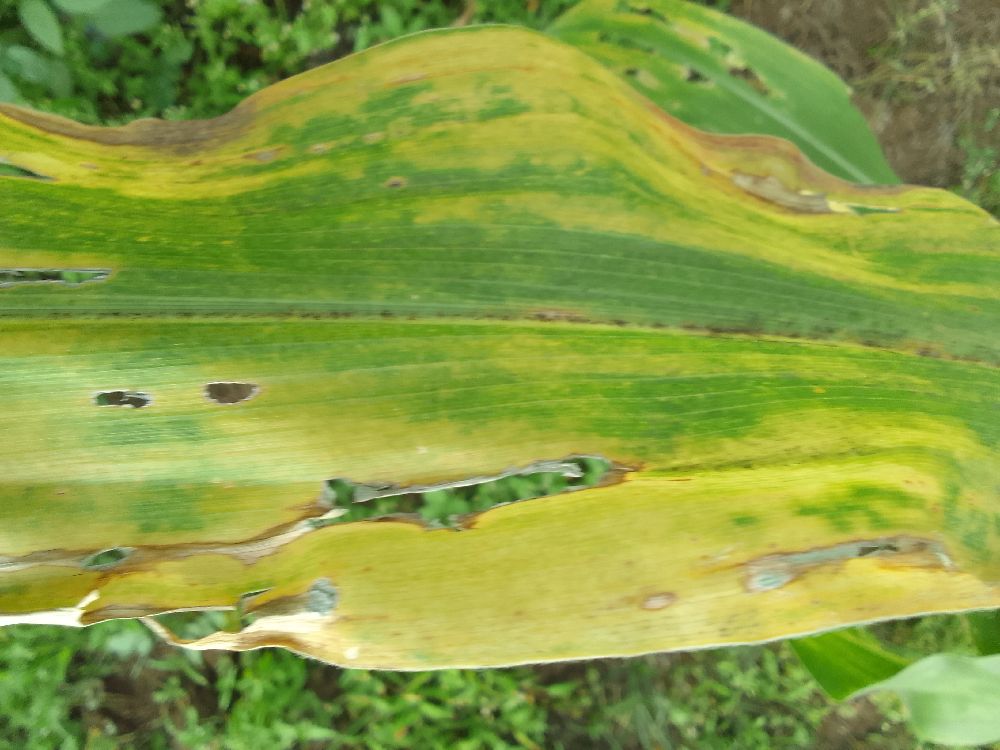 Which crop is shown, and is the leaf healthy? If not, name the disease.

maize, maize lethal necrosis
